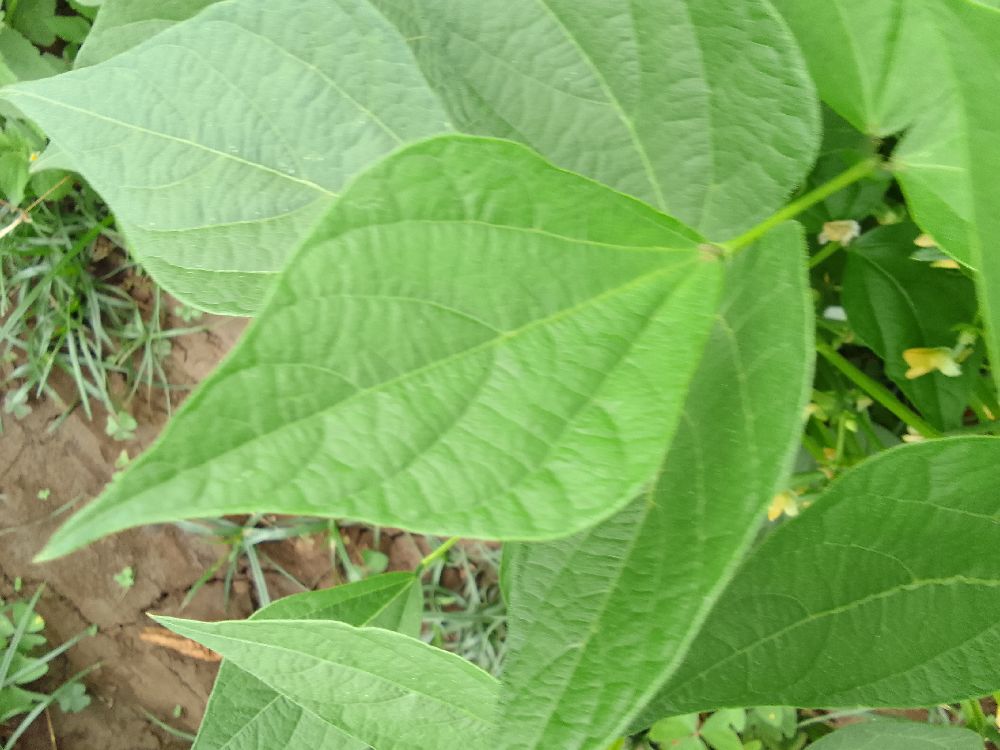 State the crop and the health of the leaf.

common bean, healthy
